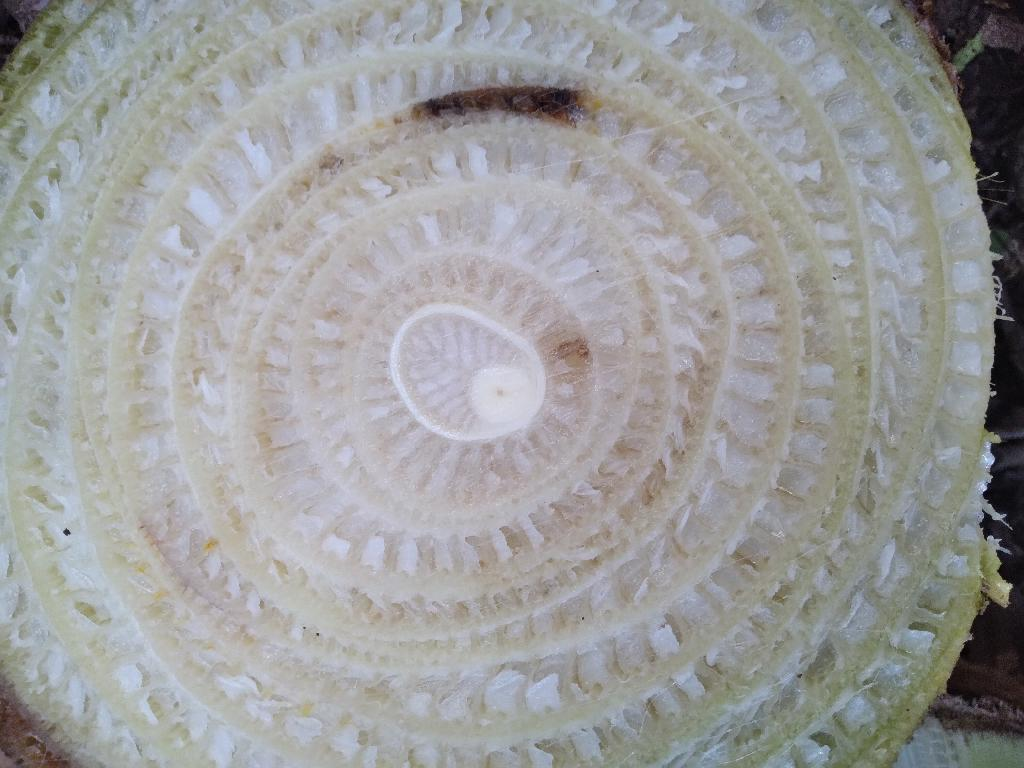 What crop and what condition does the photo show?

banana, fusarium wilt race 1
